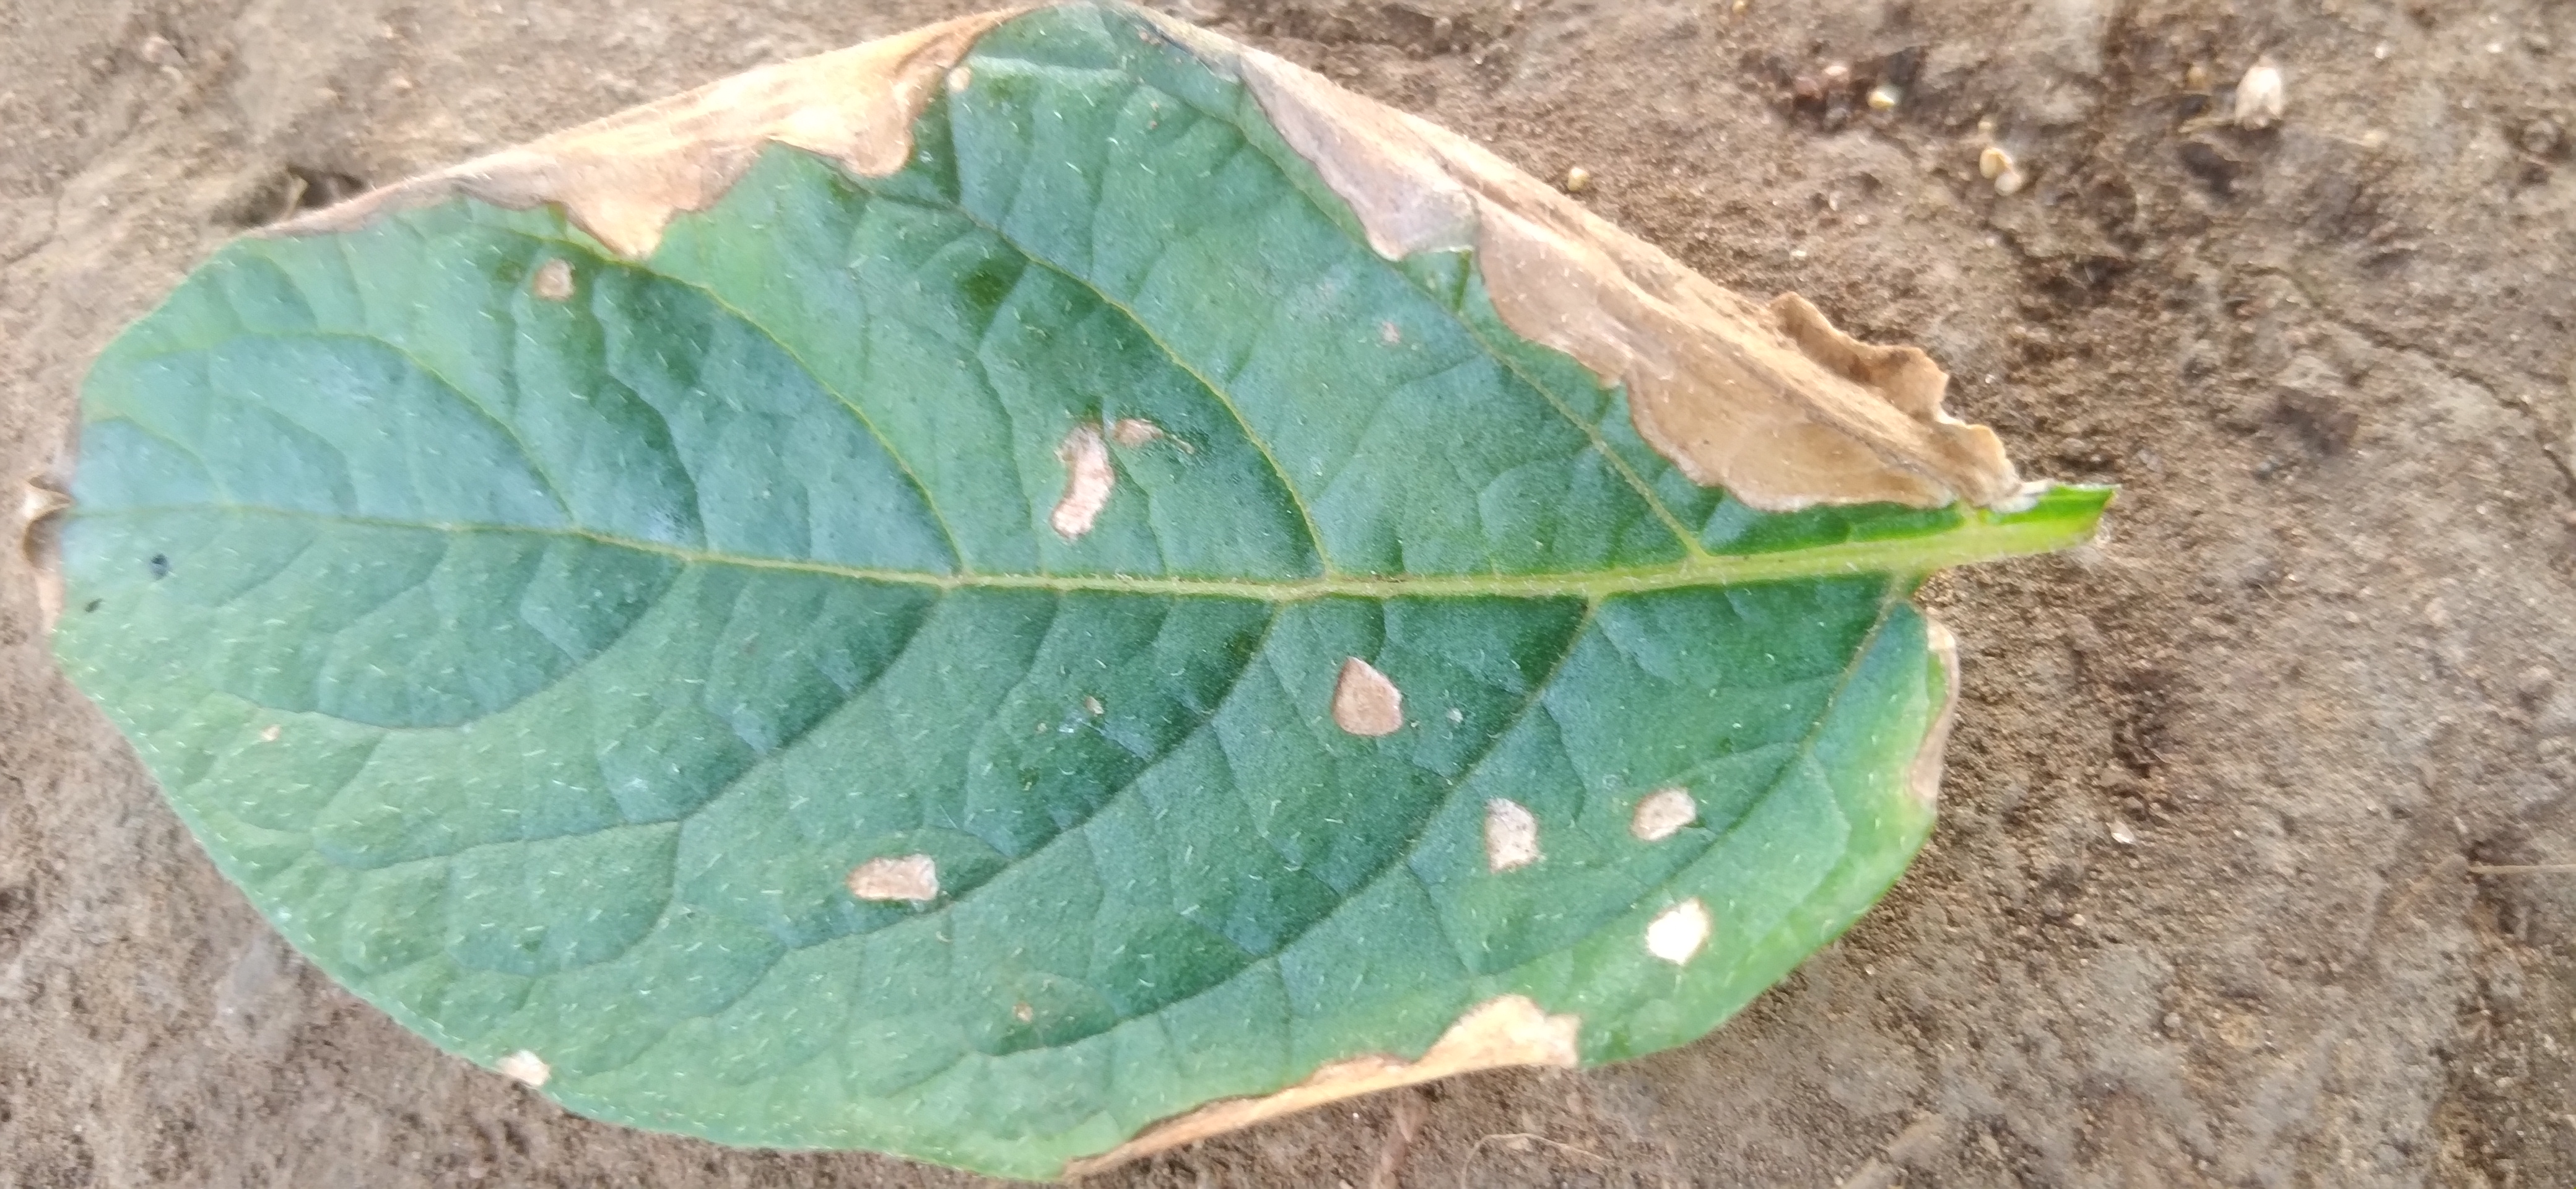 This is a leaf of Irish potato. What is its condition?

early blight
